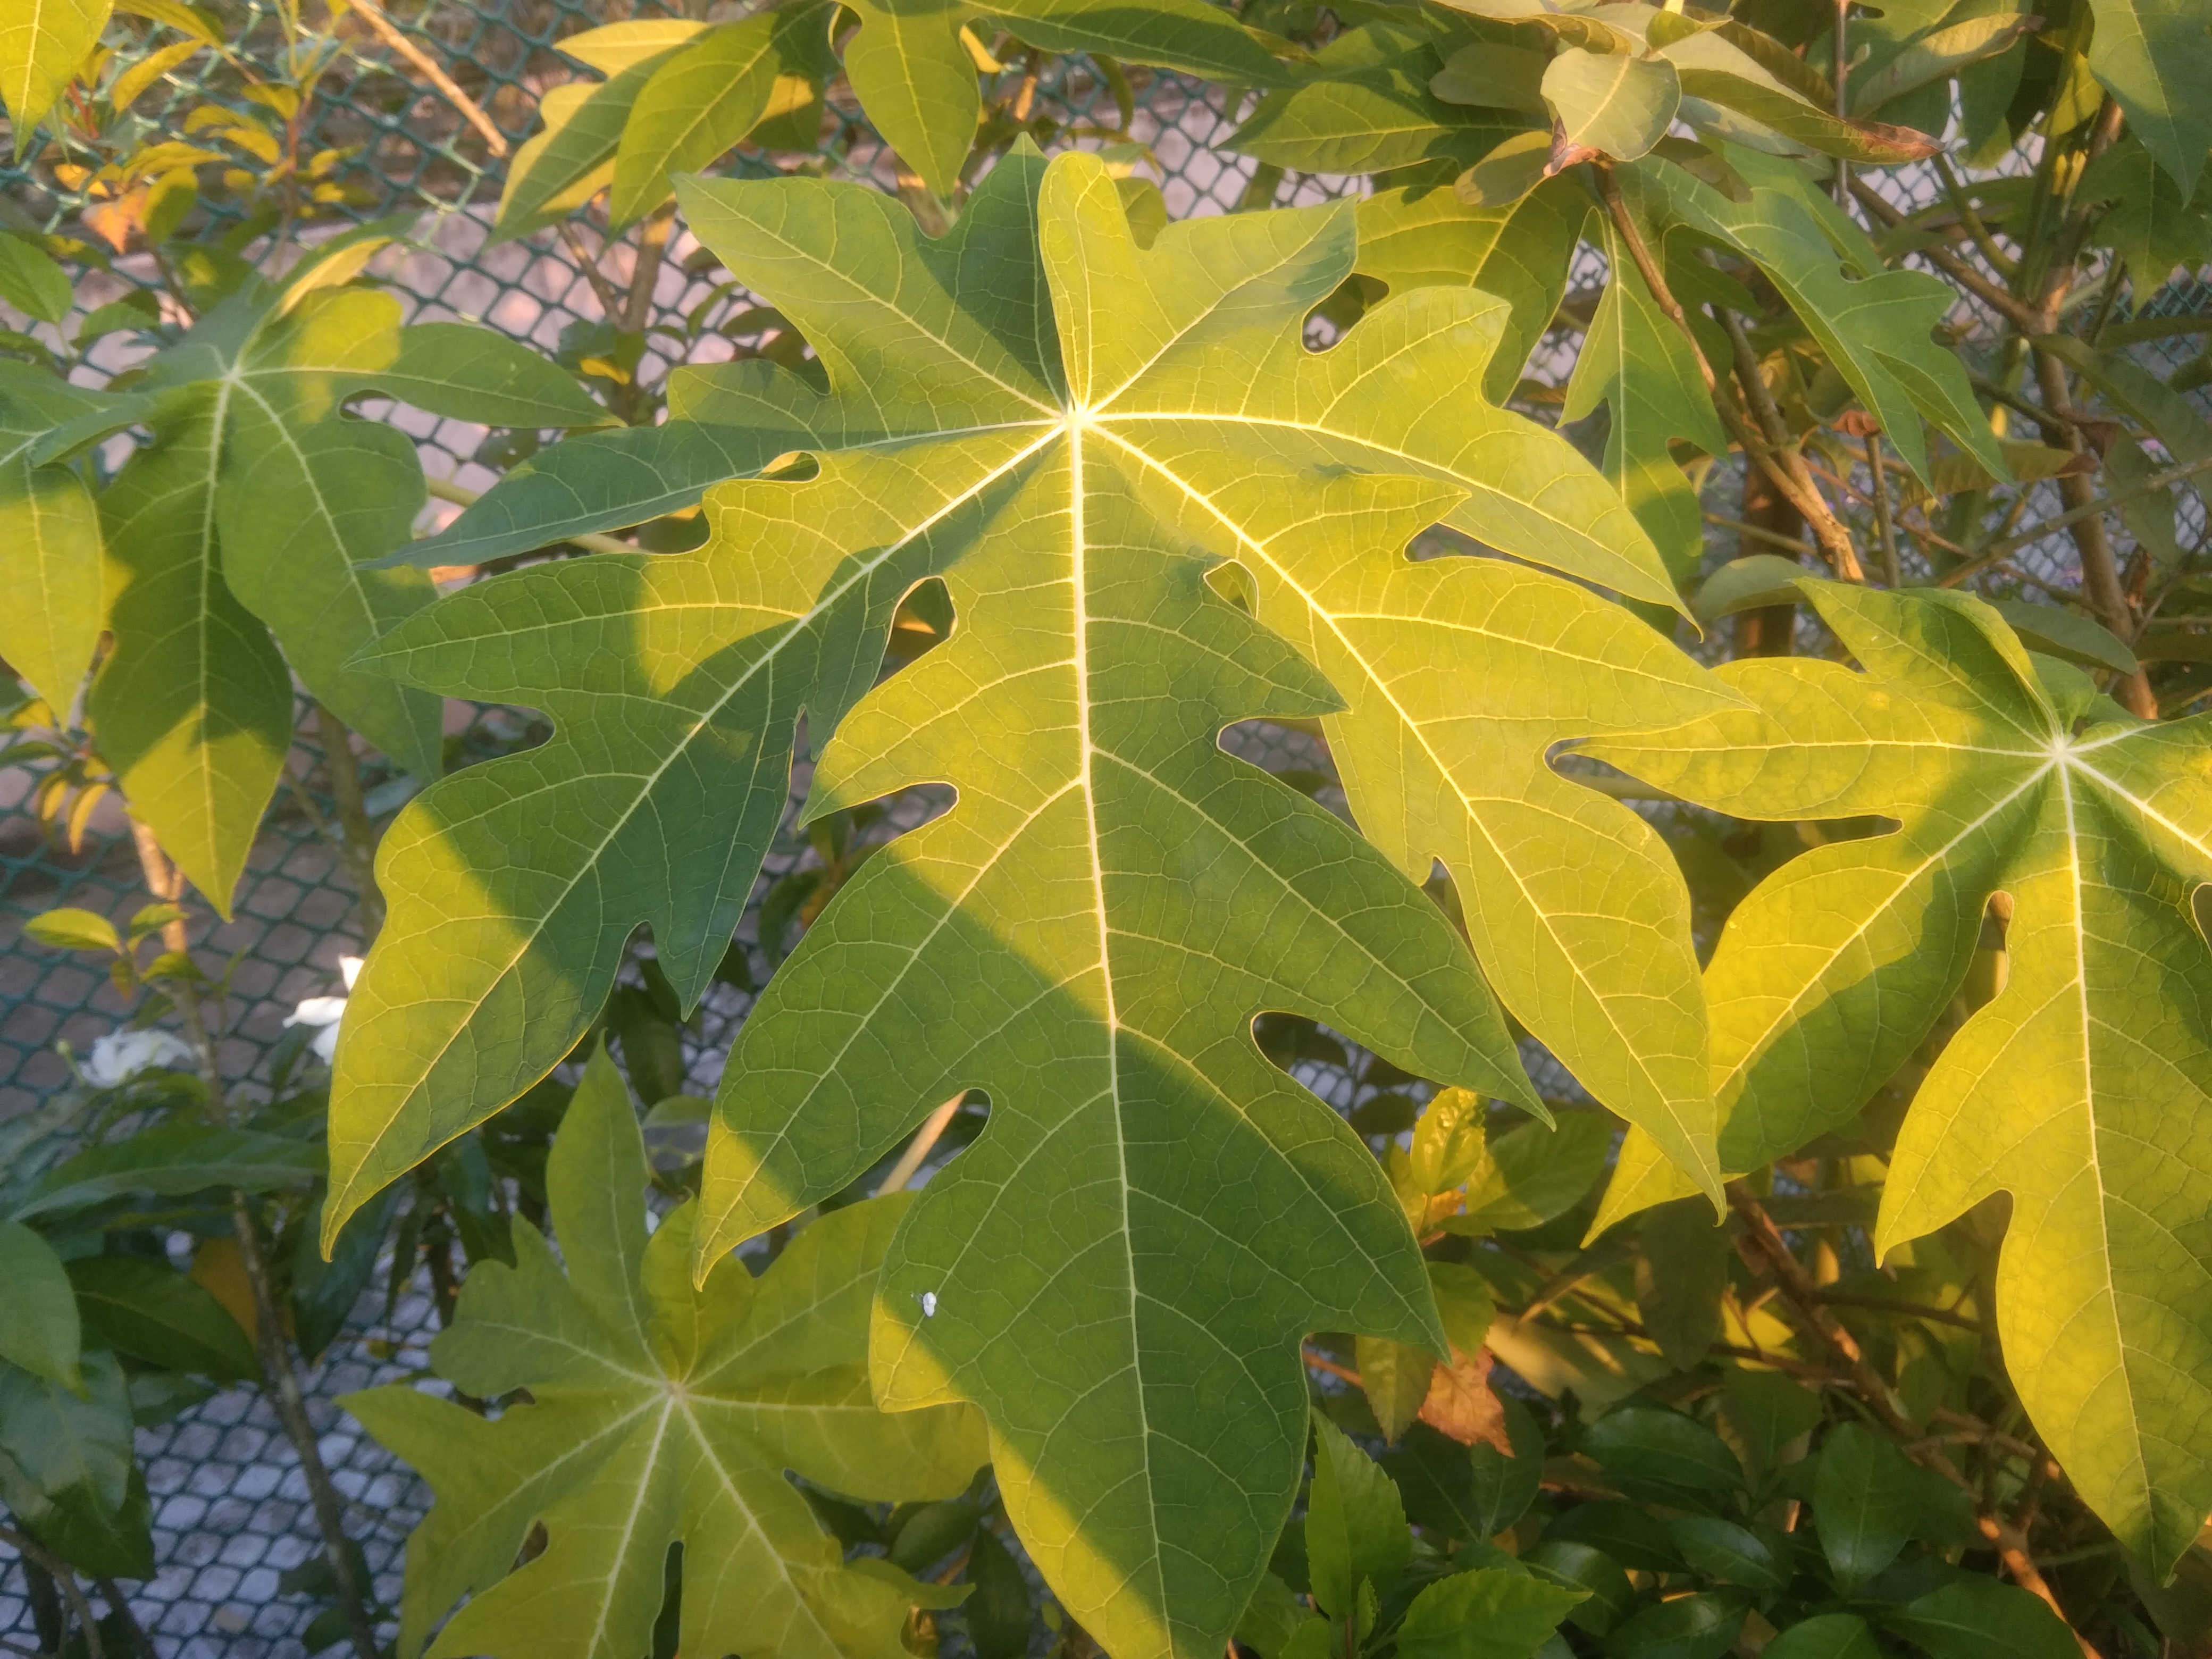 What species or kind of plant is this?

papaya
